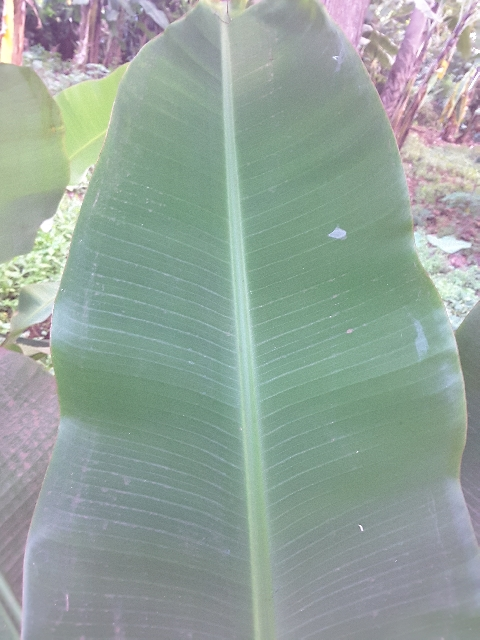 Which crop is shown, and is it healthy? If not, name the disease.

banana, healthy
